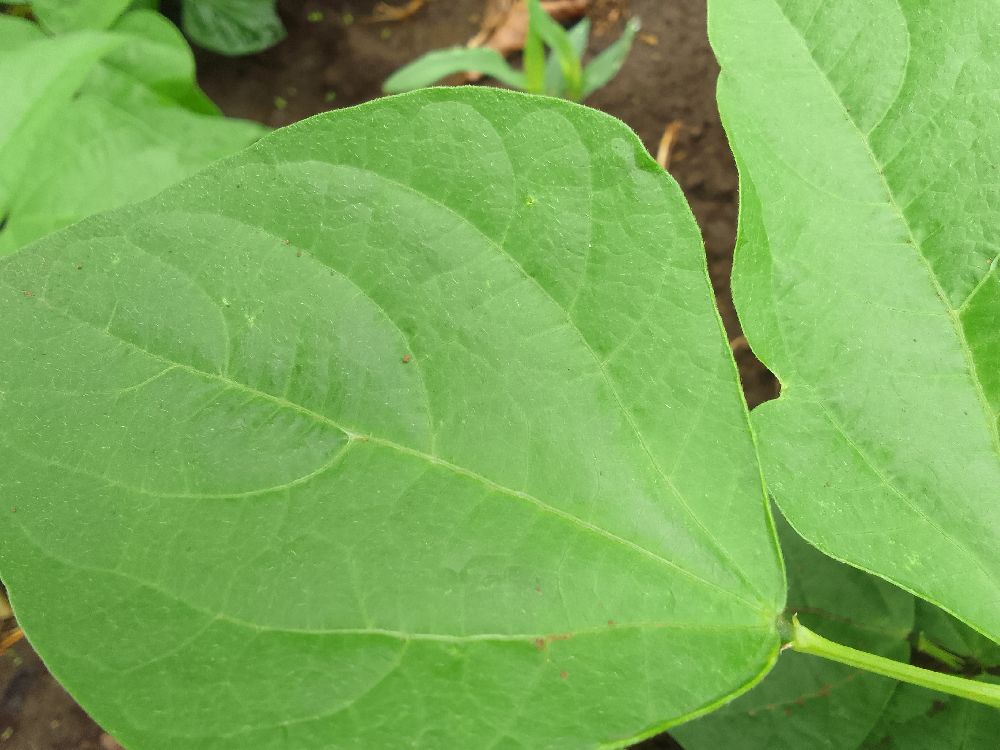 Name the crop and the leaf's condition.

common bean, healthy
